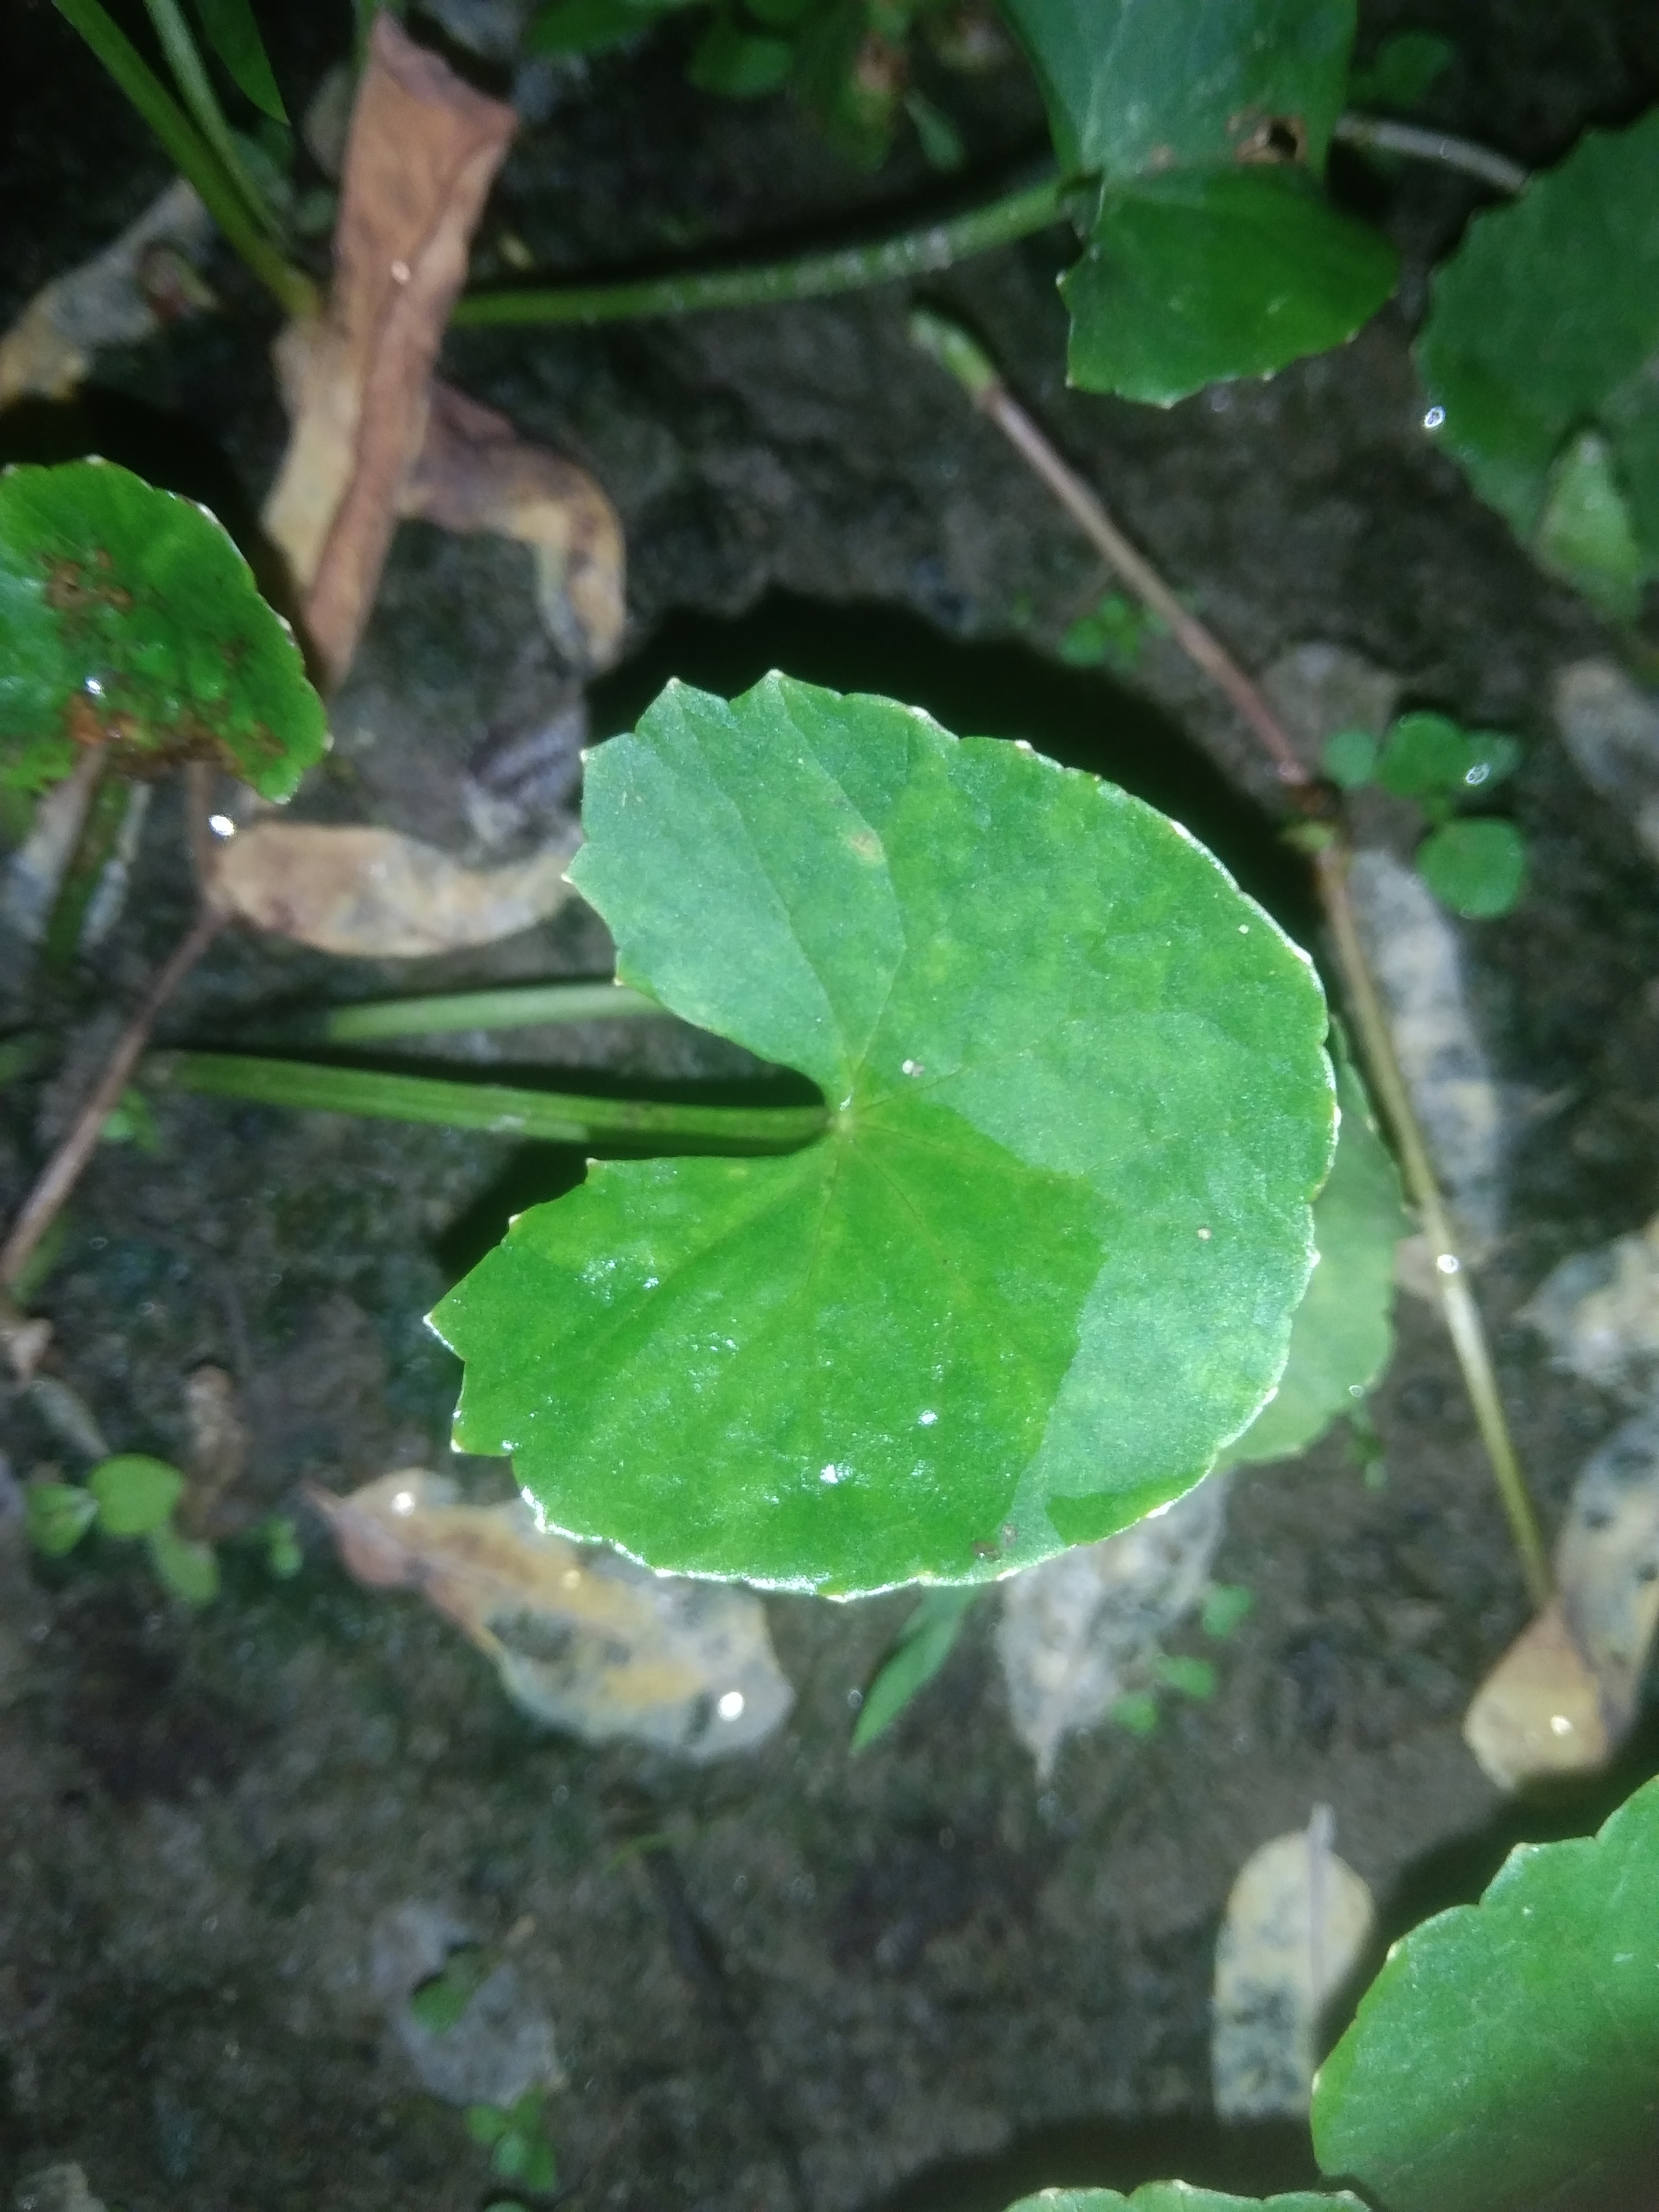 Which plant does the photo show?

thankuni
